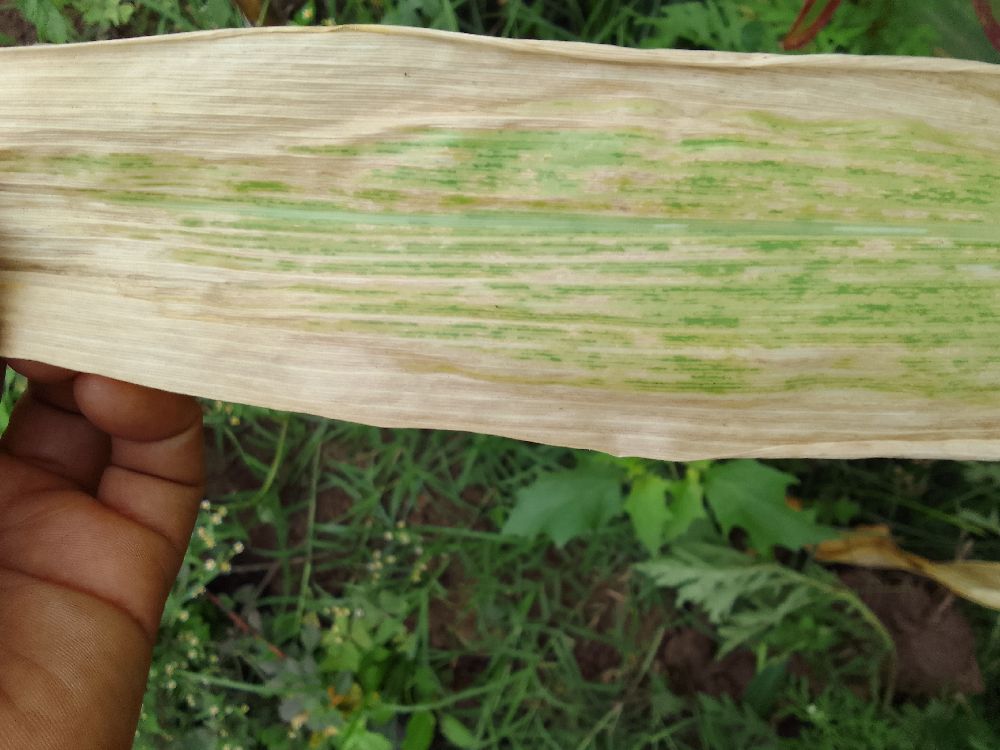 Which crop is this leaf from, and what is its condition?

maize, maize lethal necrosis
